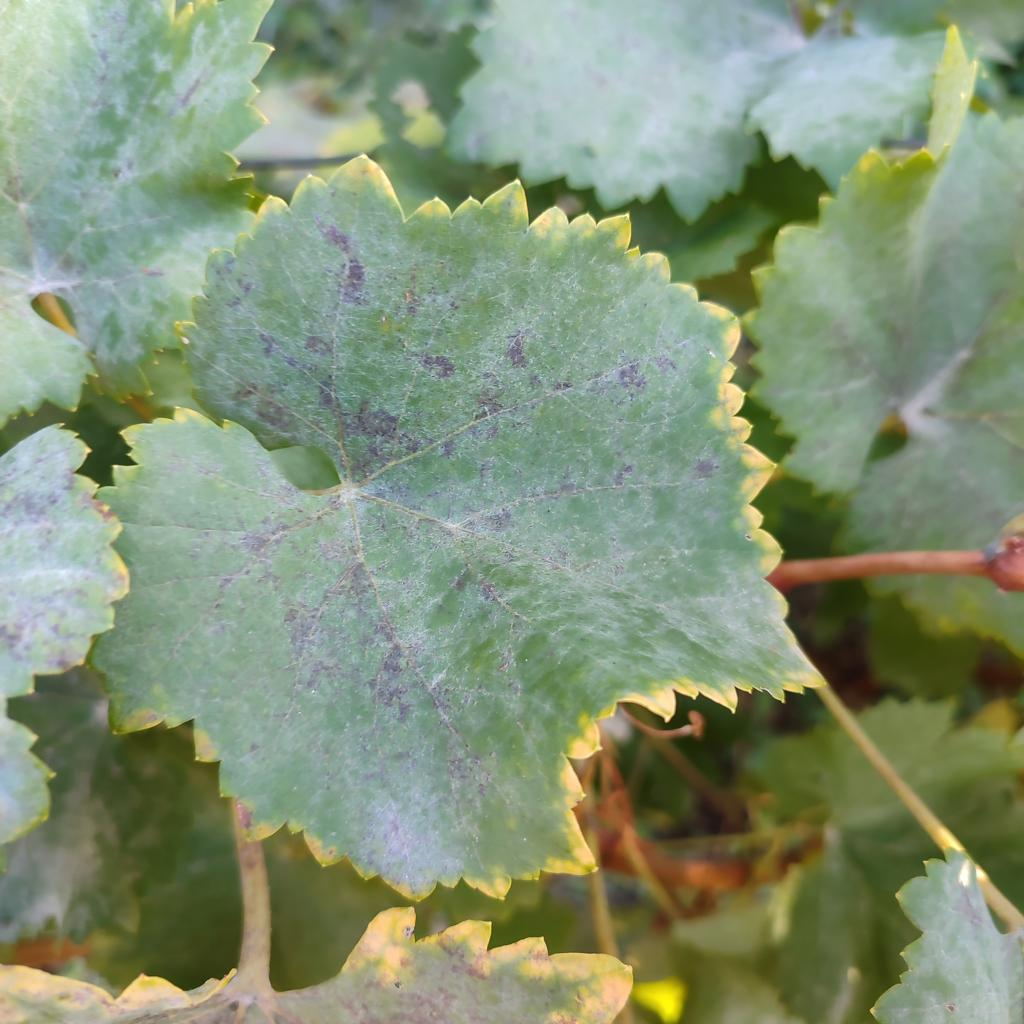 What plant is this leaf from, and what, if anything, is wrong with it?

grapevine, powdery mildew
